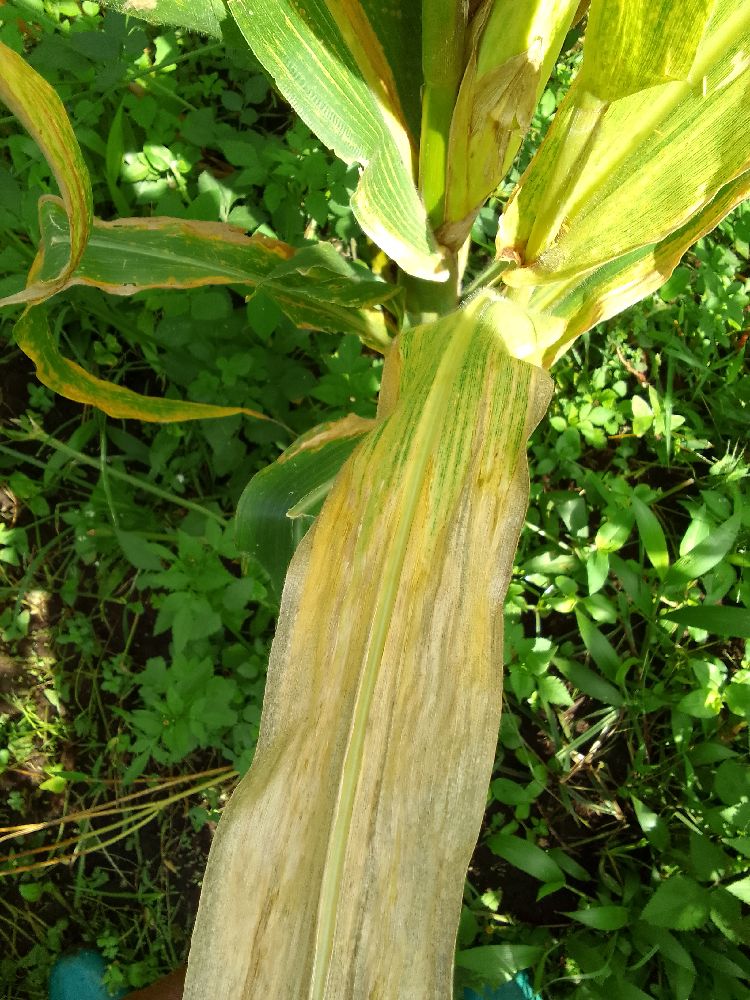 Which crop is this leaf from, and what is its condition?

maize, maize lethal necrosis
